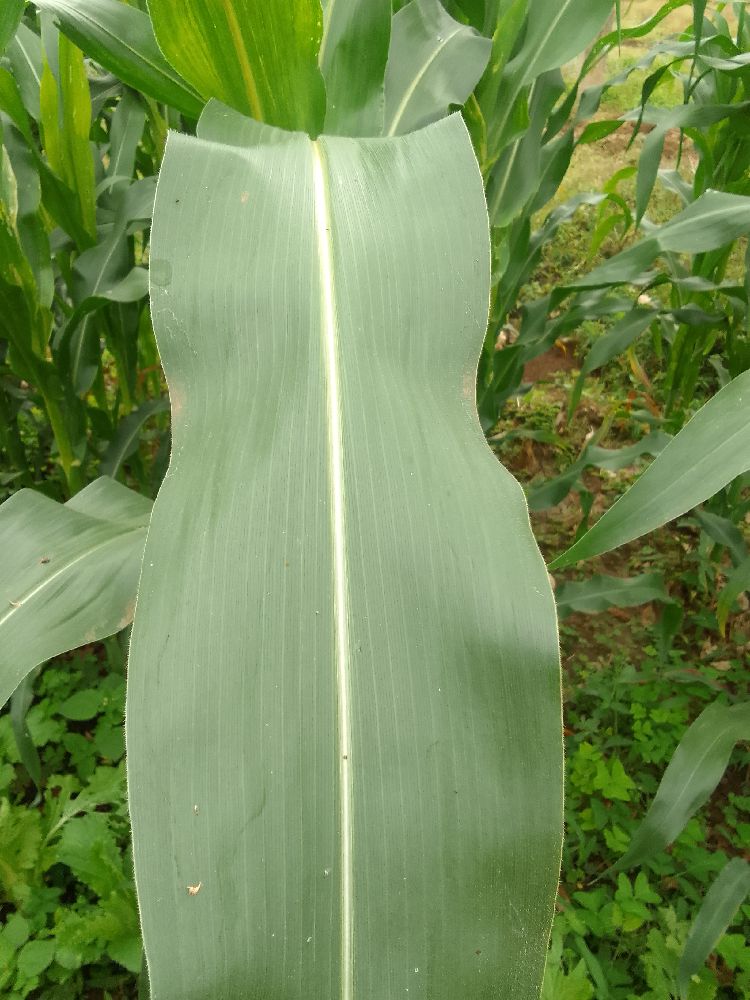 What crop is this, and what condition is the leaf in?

maize, healthy
